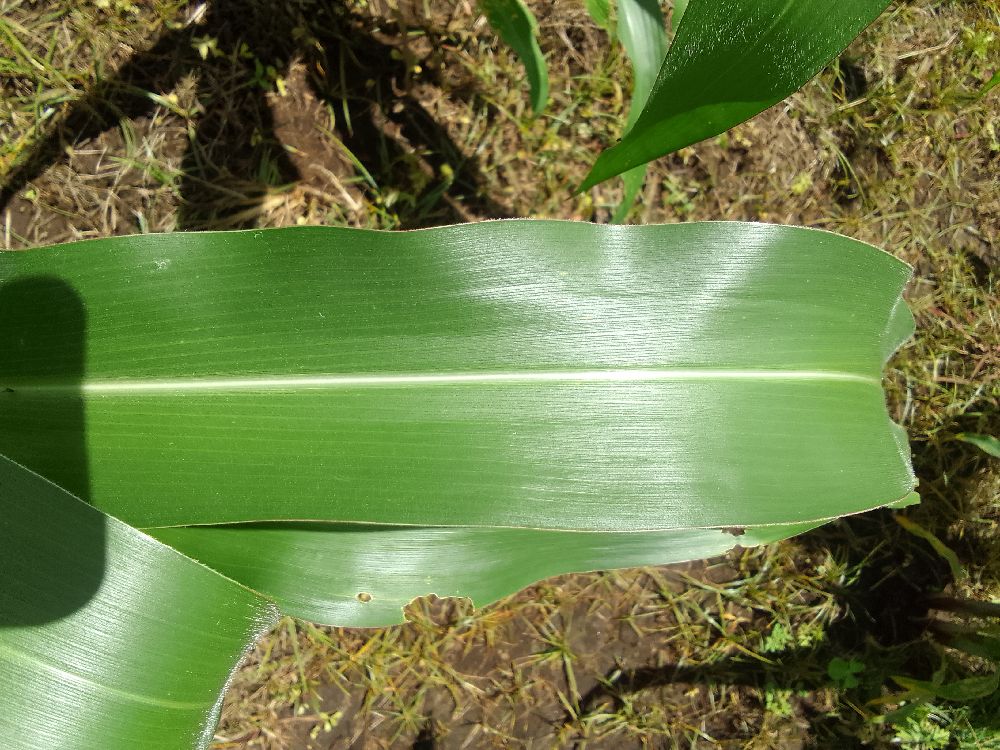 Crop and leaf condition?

maize, healthy
